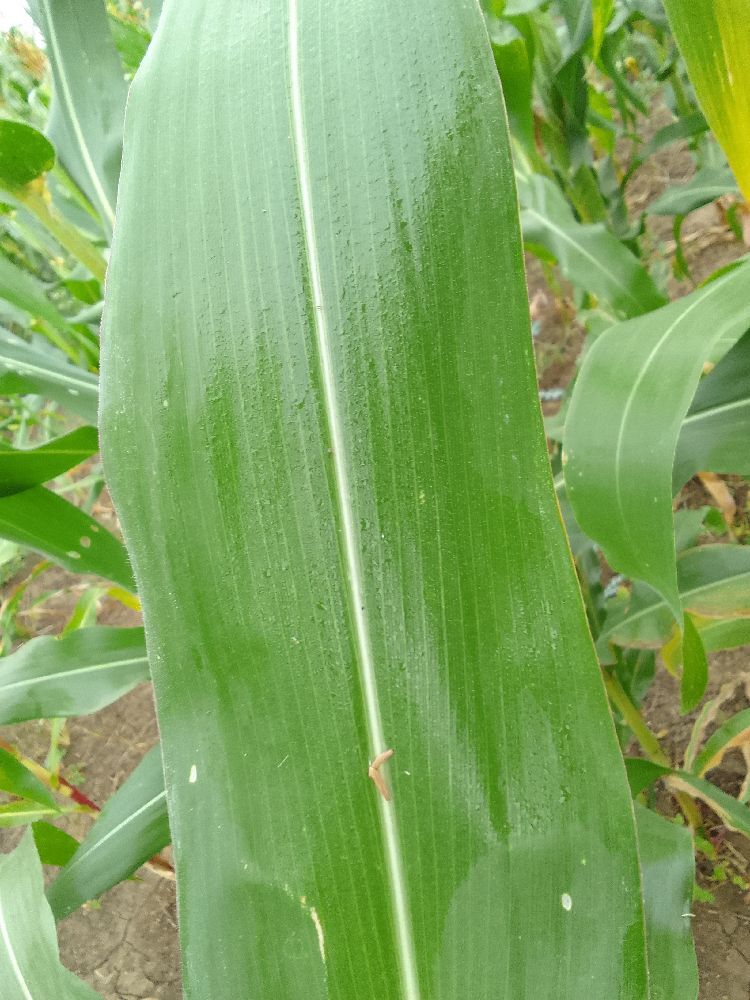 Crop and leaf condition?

maize, healthy
